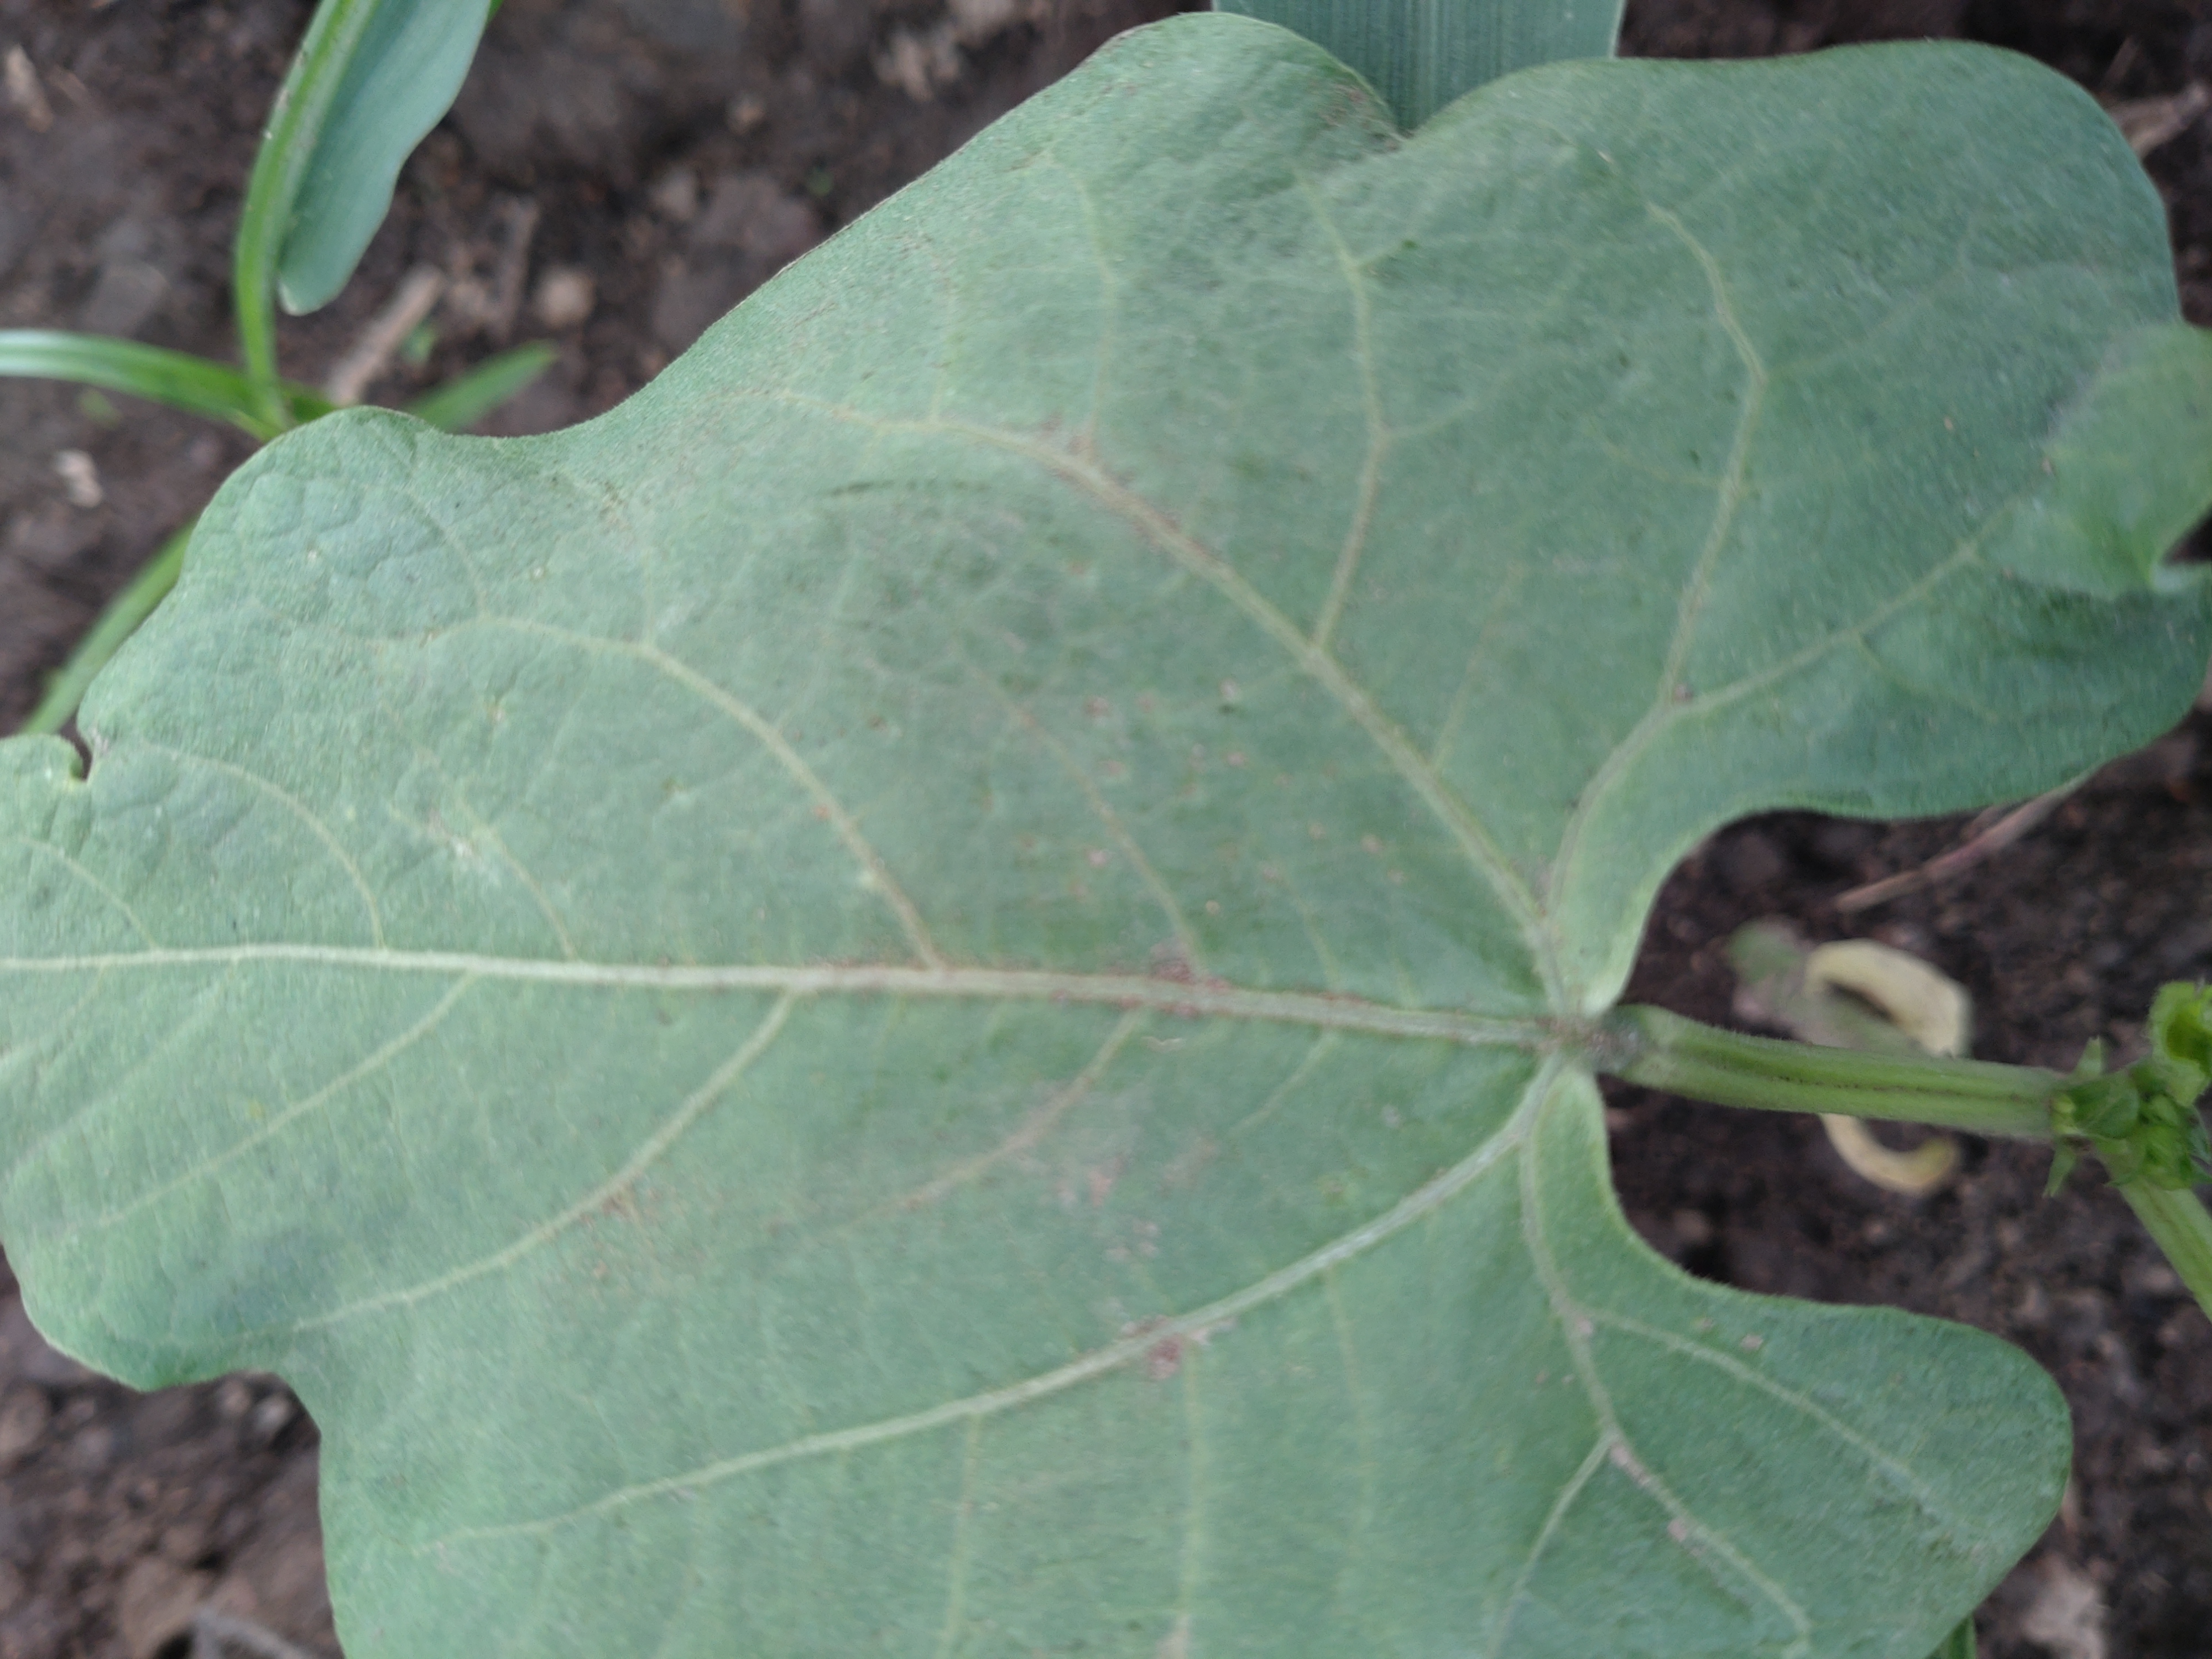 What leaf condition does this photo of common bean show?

healthy
